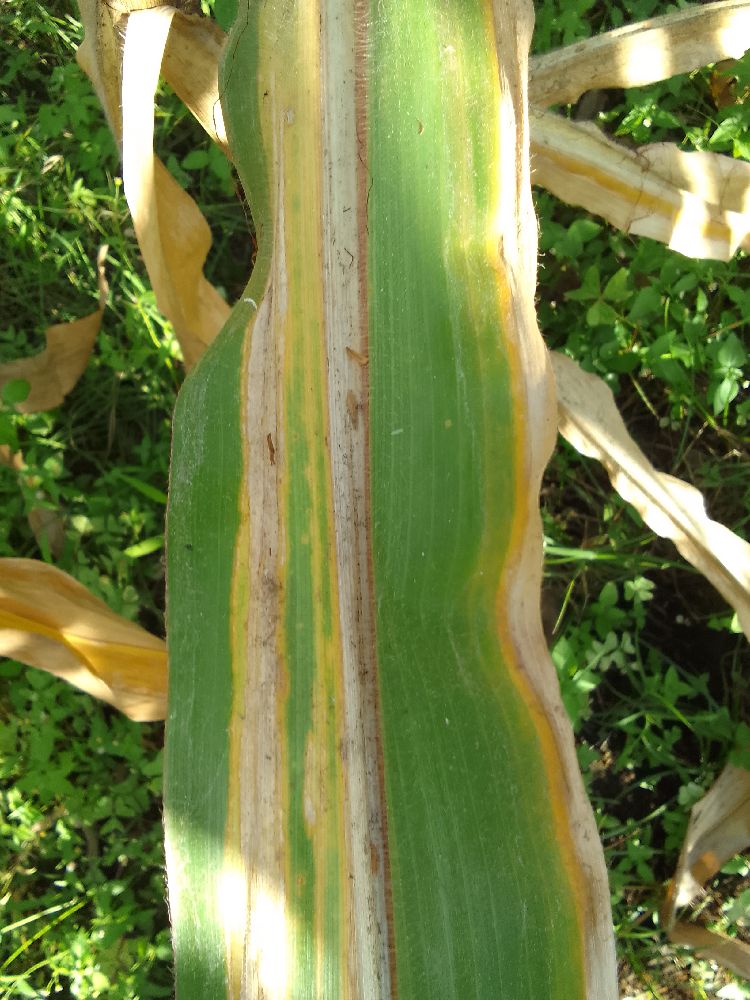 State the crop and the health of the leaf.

maize, maize lethal necrosis
